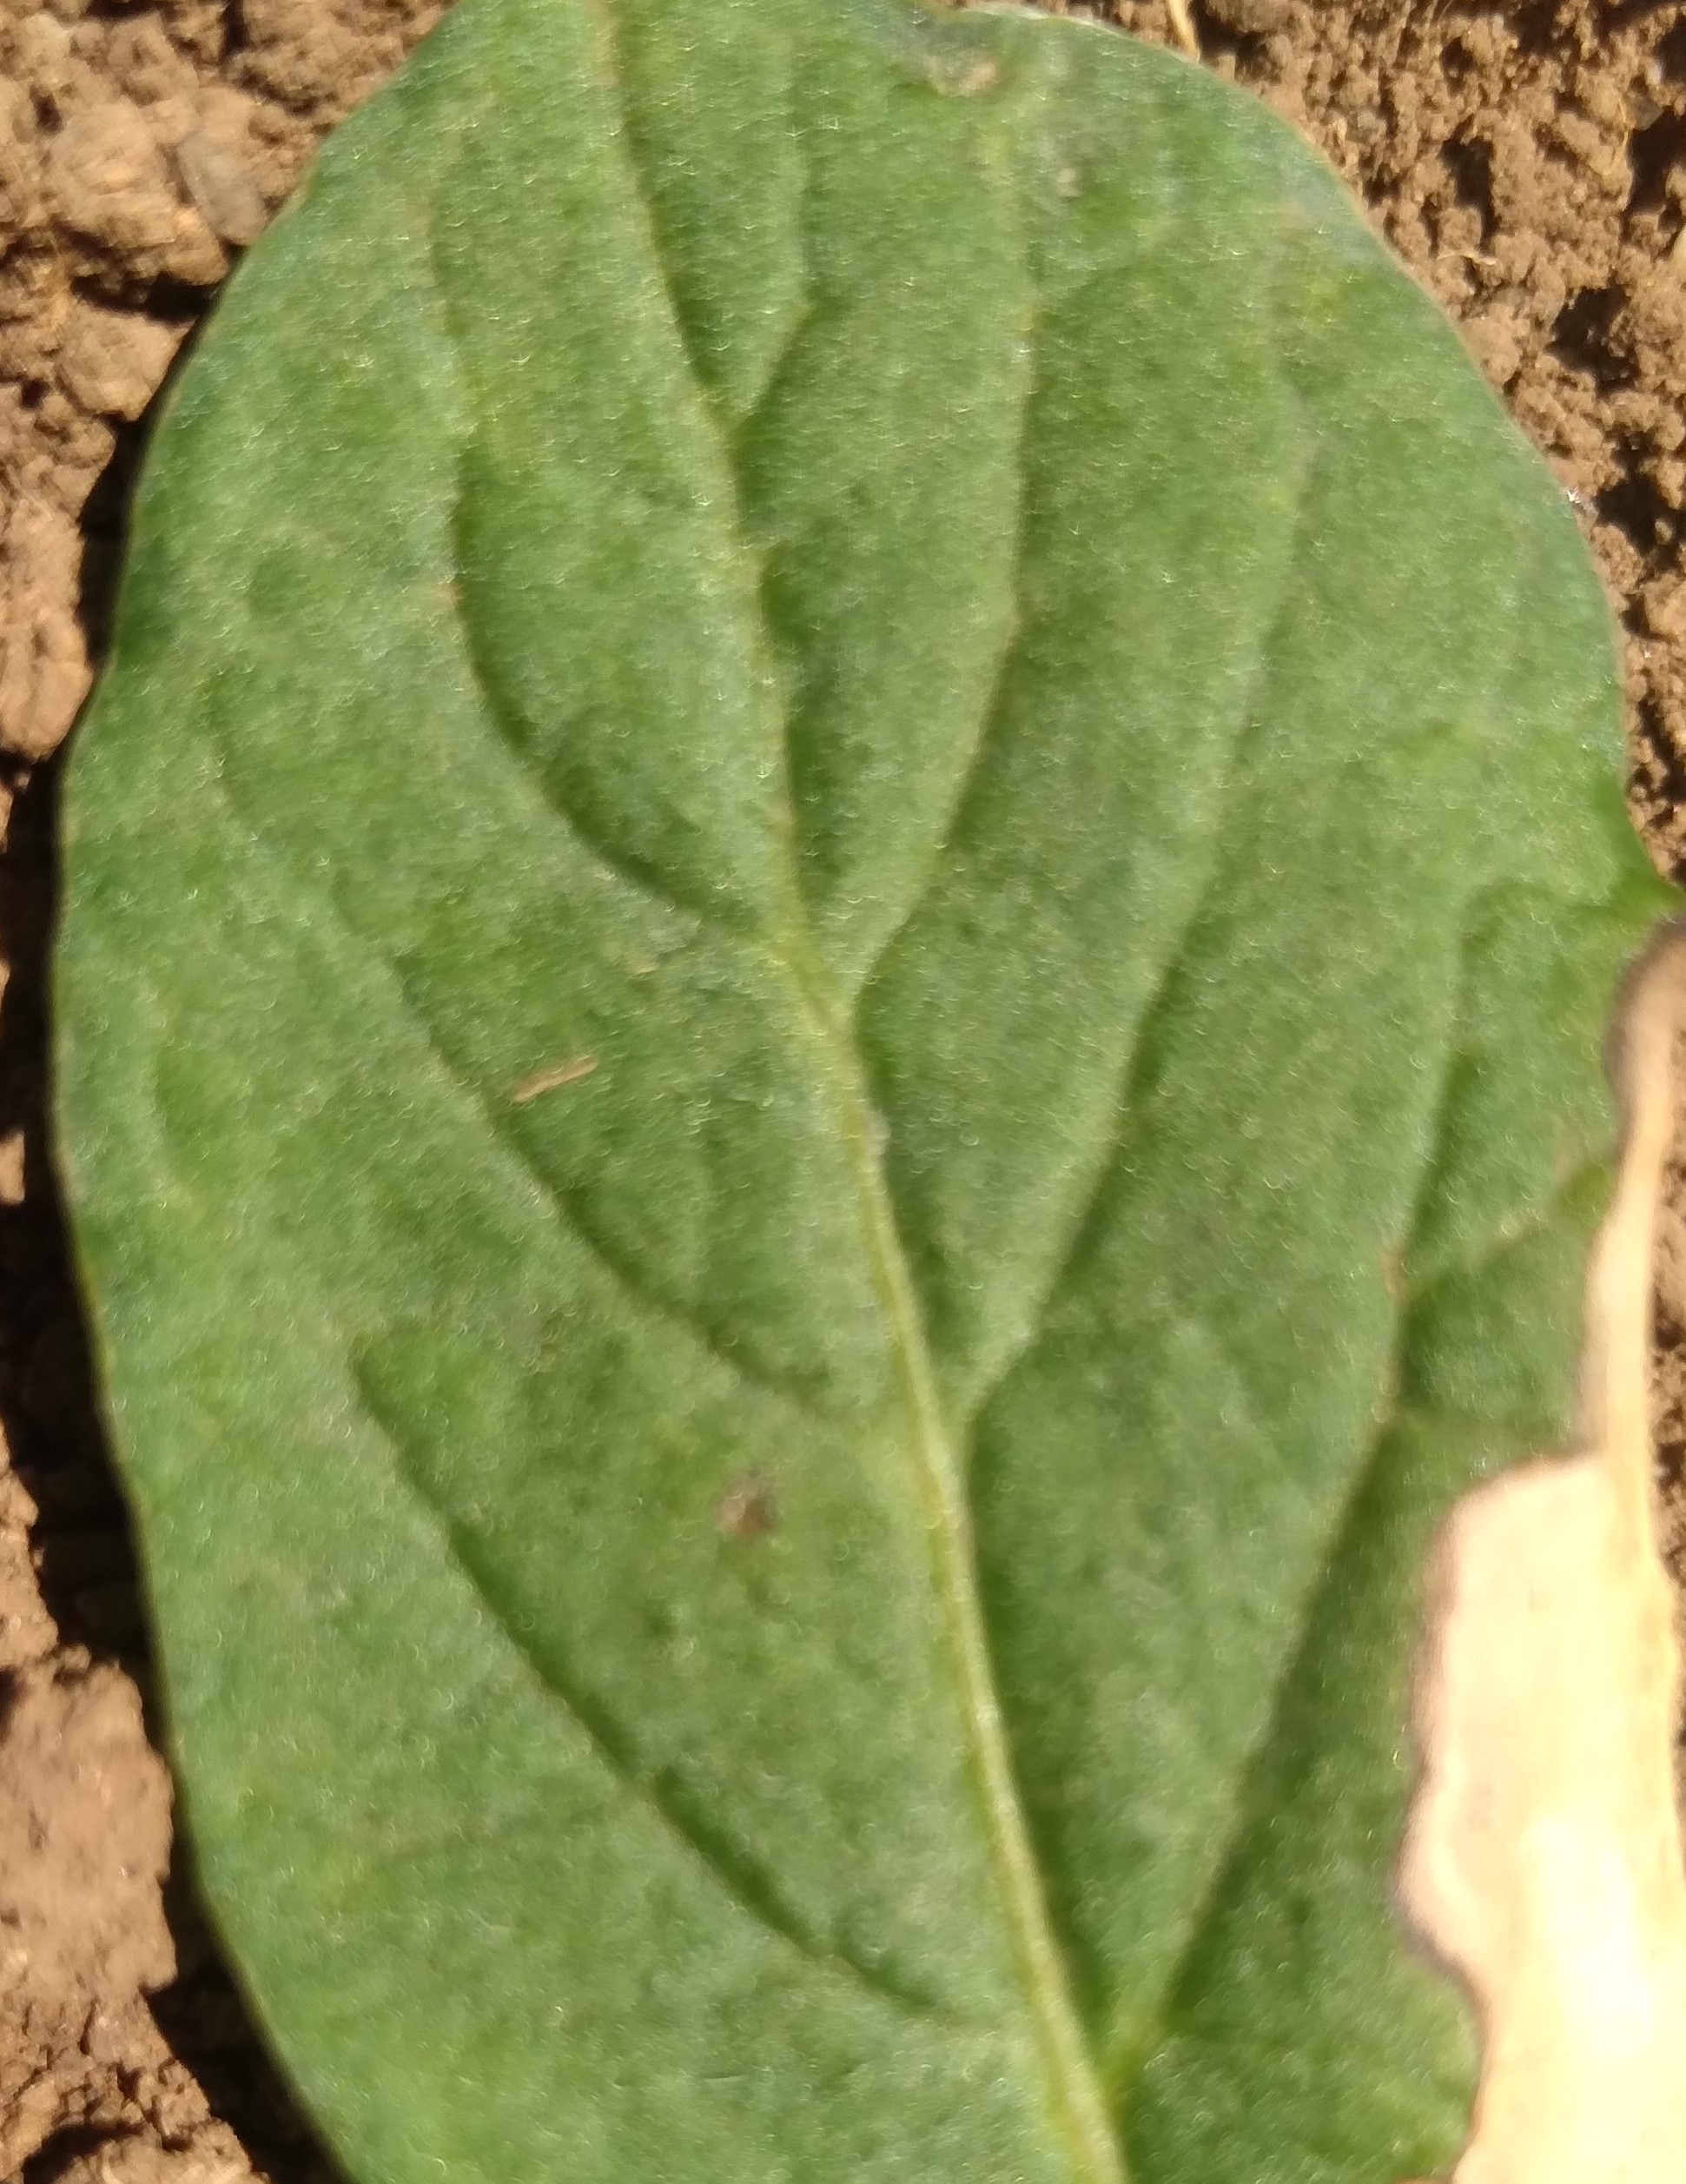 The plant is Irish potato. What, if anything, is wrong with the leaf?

early blight
